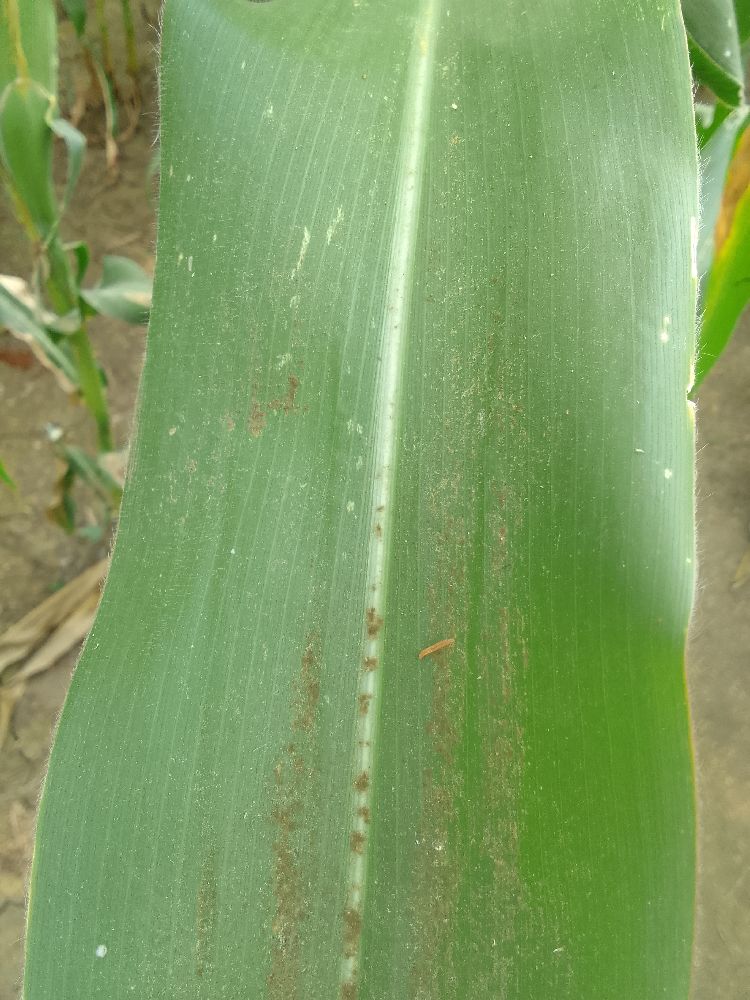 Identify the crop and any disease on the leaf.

maize, healthy
